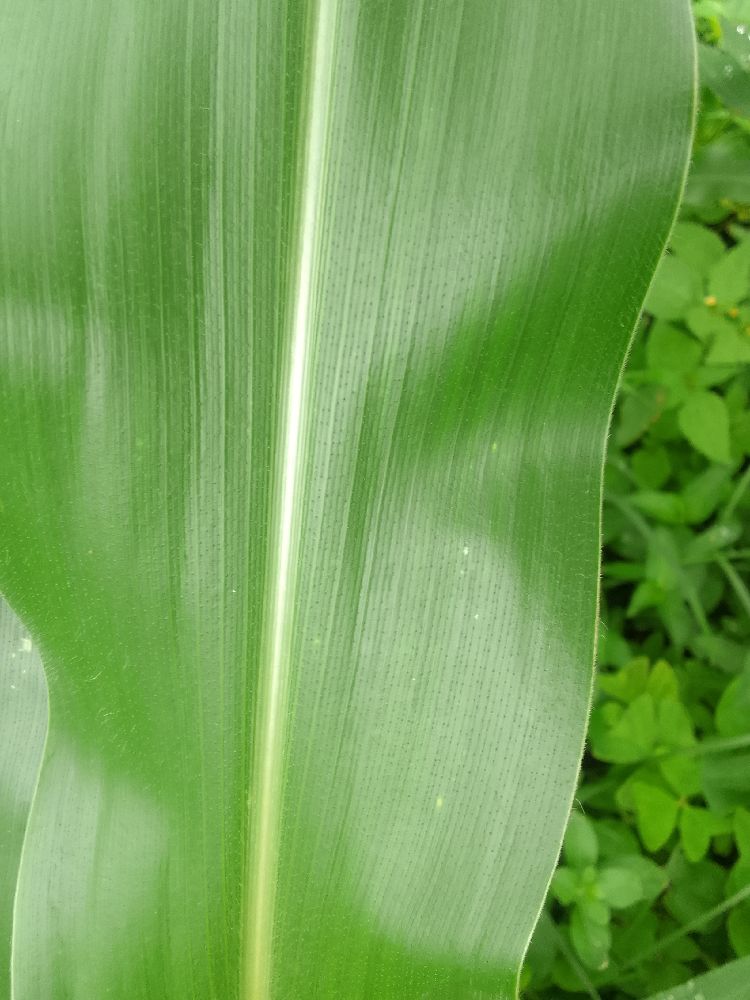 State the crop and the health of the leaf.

maize, healthy
